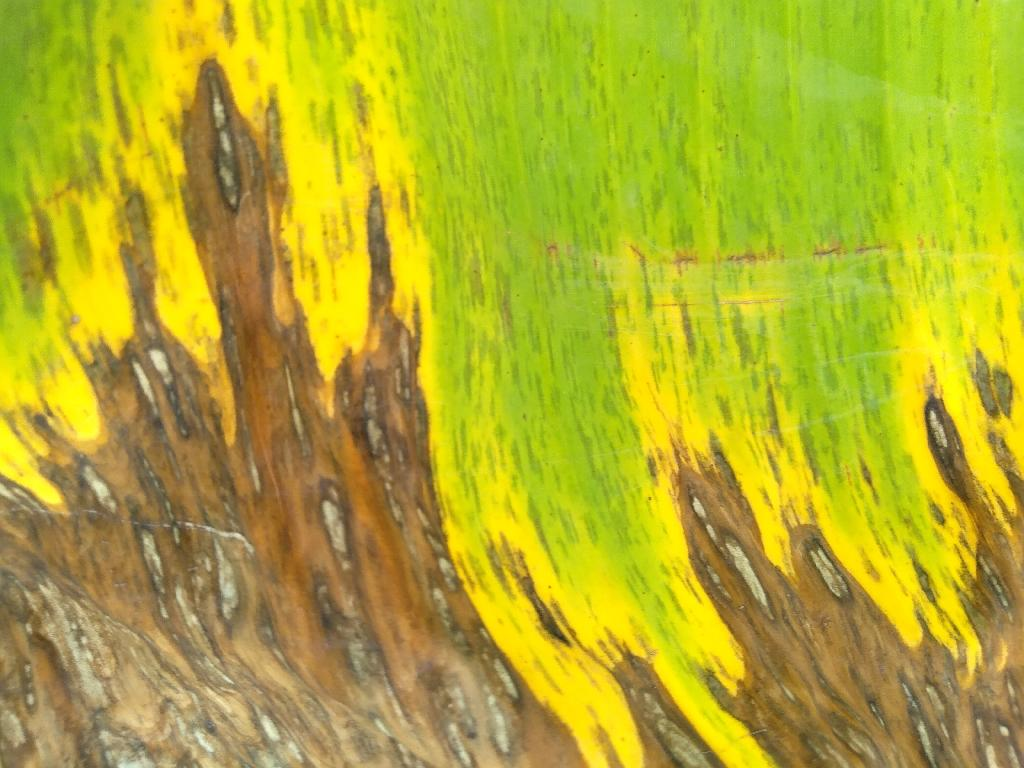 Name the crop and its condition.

banana, black sigatoka
